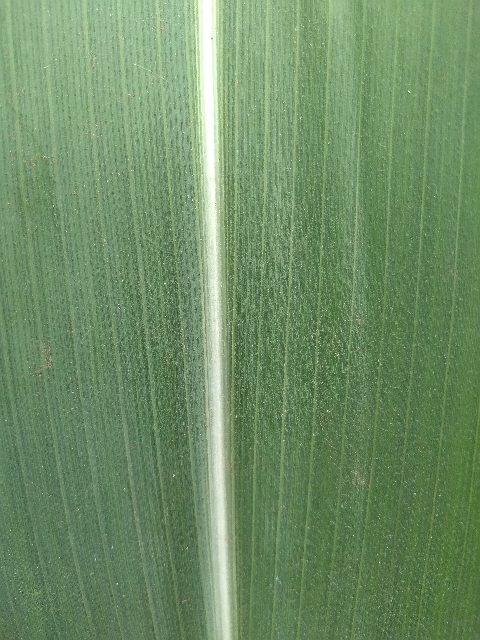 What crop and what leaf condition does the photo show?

maize, healthy
